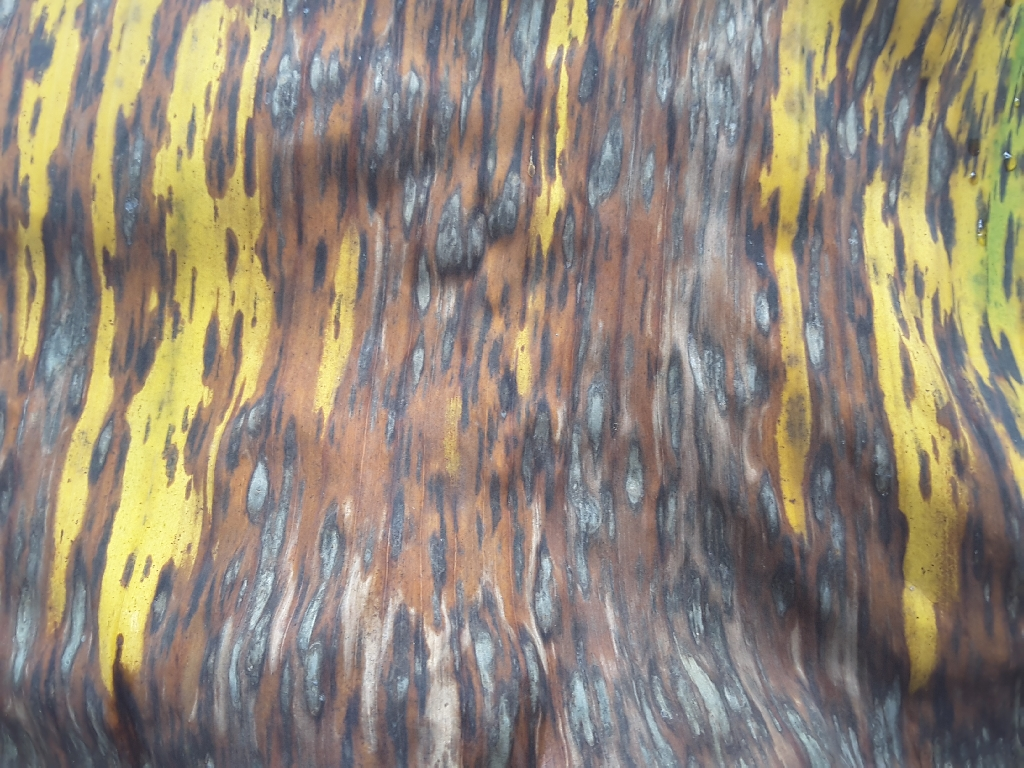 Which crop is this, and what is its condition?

banana, black sigatoka
